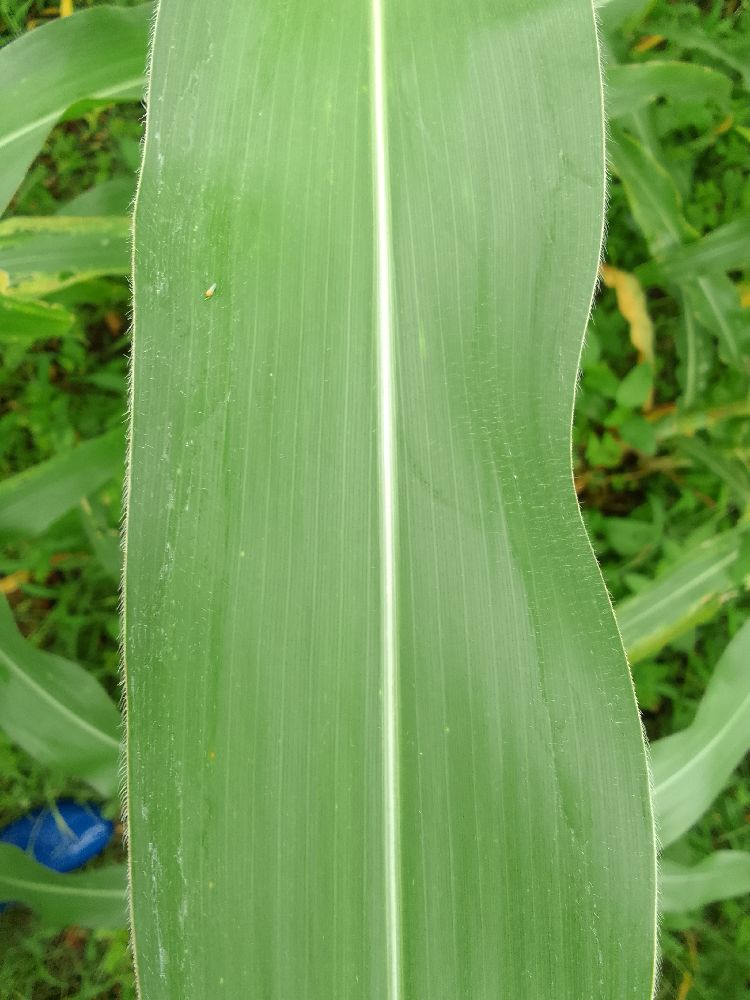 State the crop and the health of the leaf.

maize, healthy
